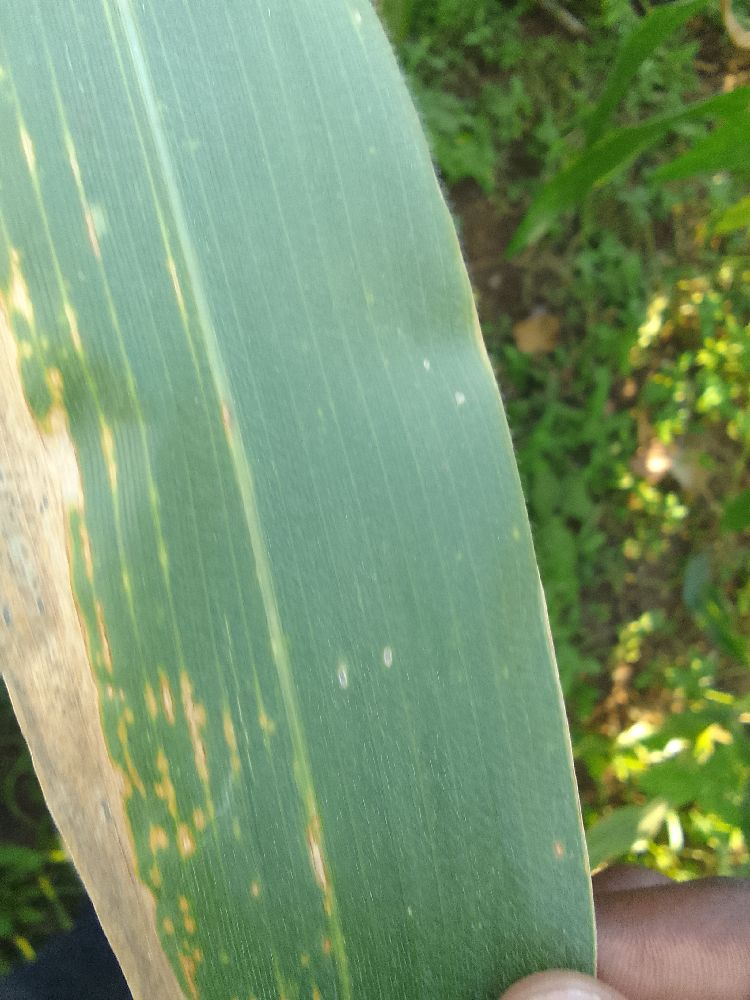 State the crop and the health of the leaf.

maize, maize lethal necrosis
